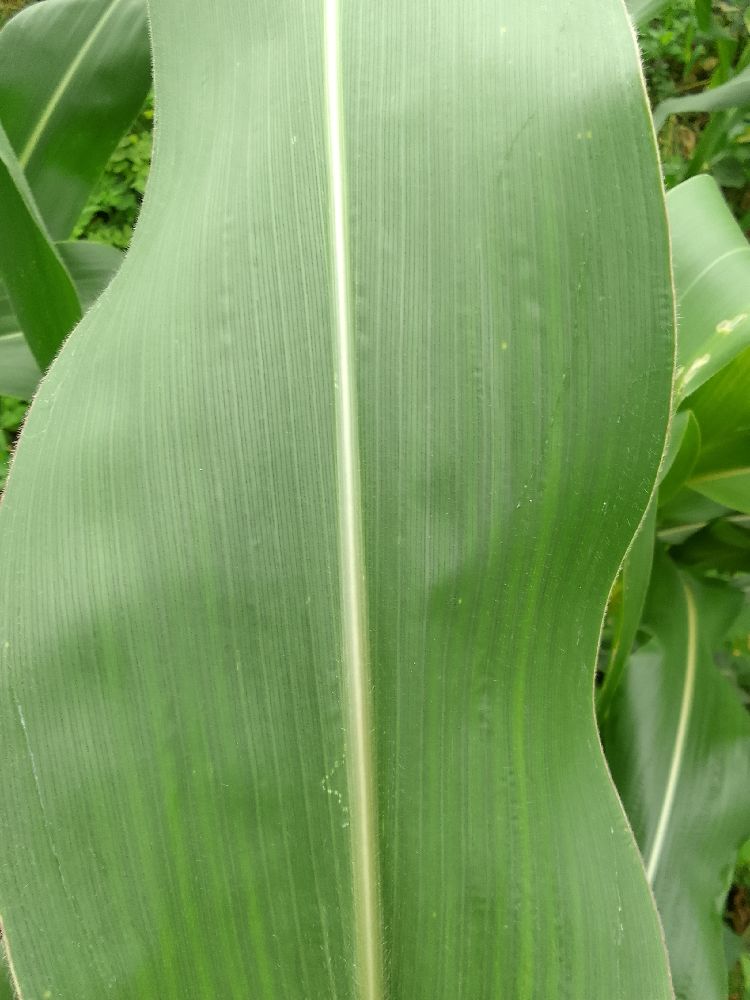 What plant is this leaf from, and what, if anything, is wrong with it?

maize, healthy
